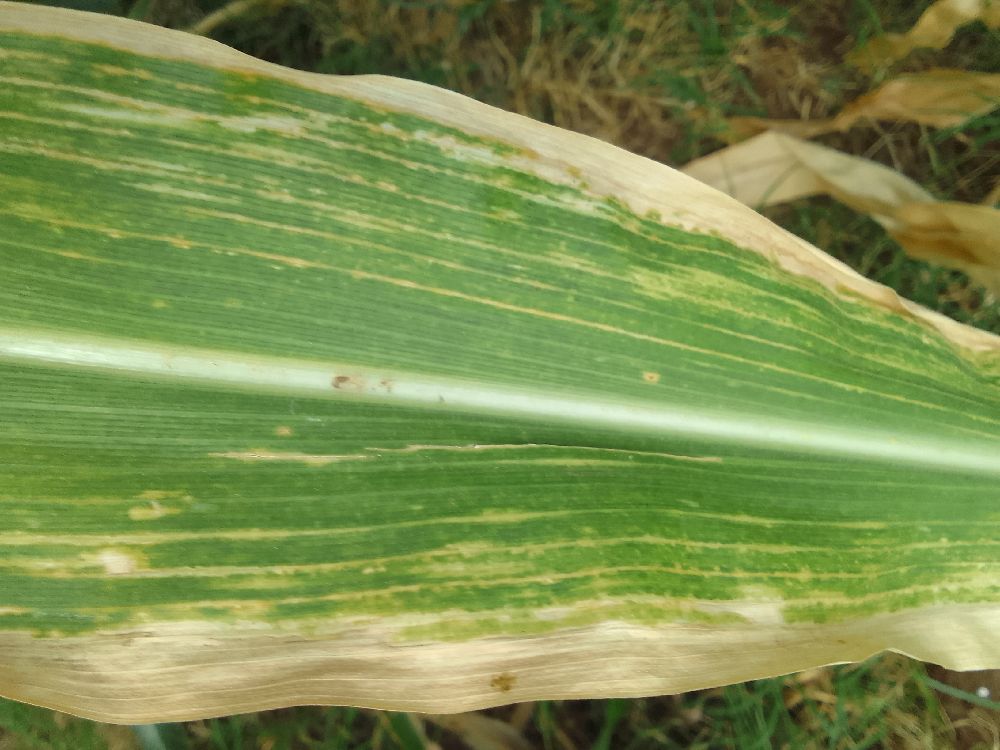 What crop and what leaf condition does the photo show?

maize, maize lethal necrosis
